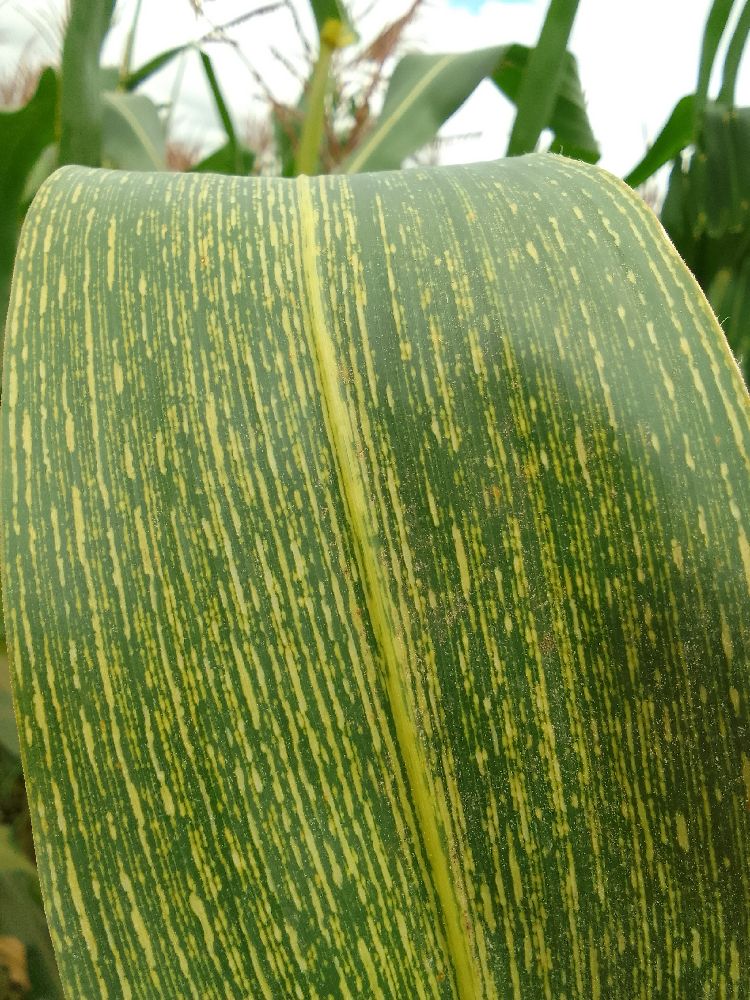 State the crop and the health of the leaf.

maize, maize streak virus
